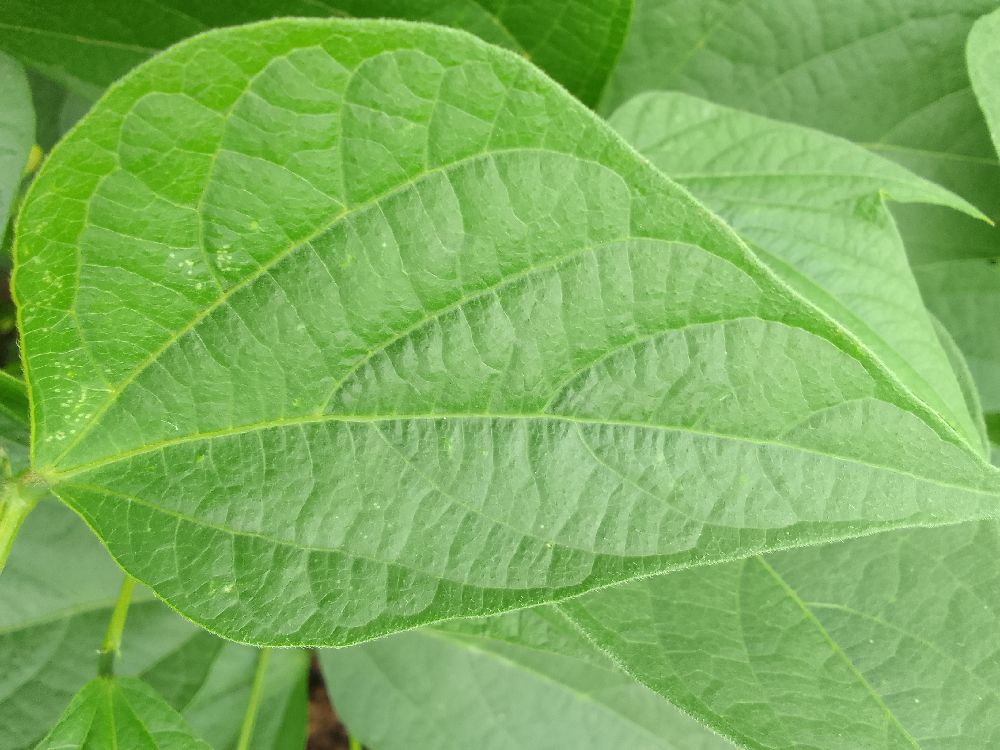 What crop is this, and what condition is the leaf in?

common bean, healthy
